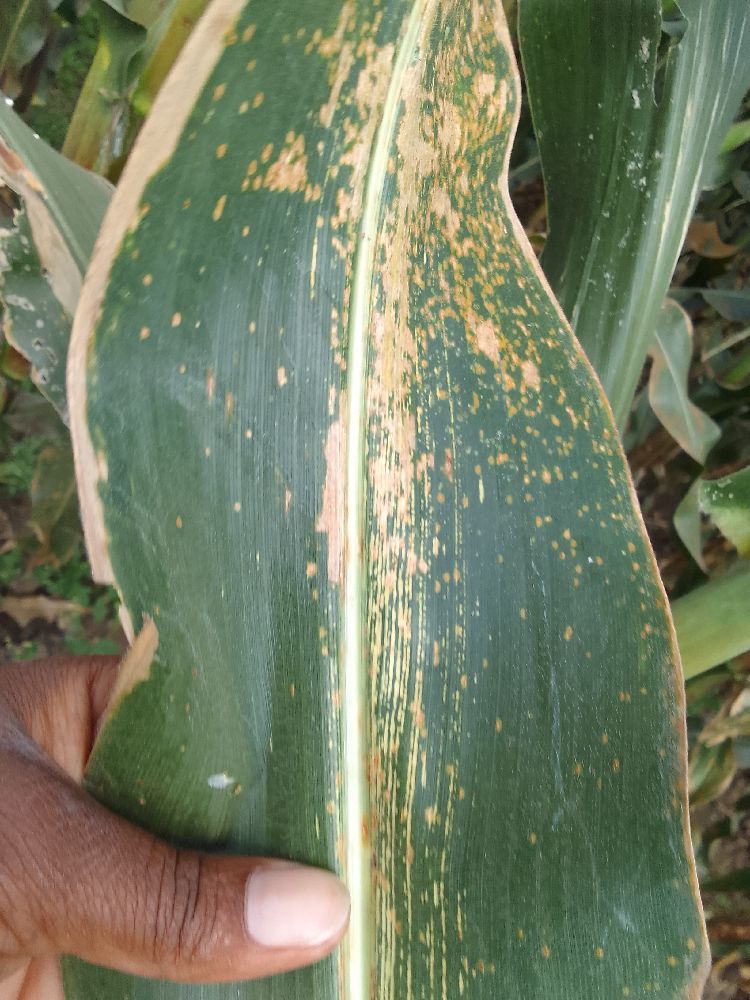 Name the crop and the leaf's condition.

maize, maize streak virus
